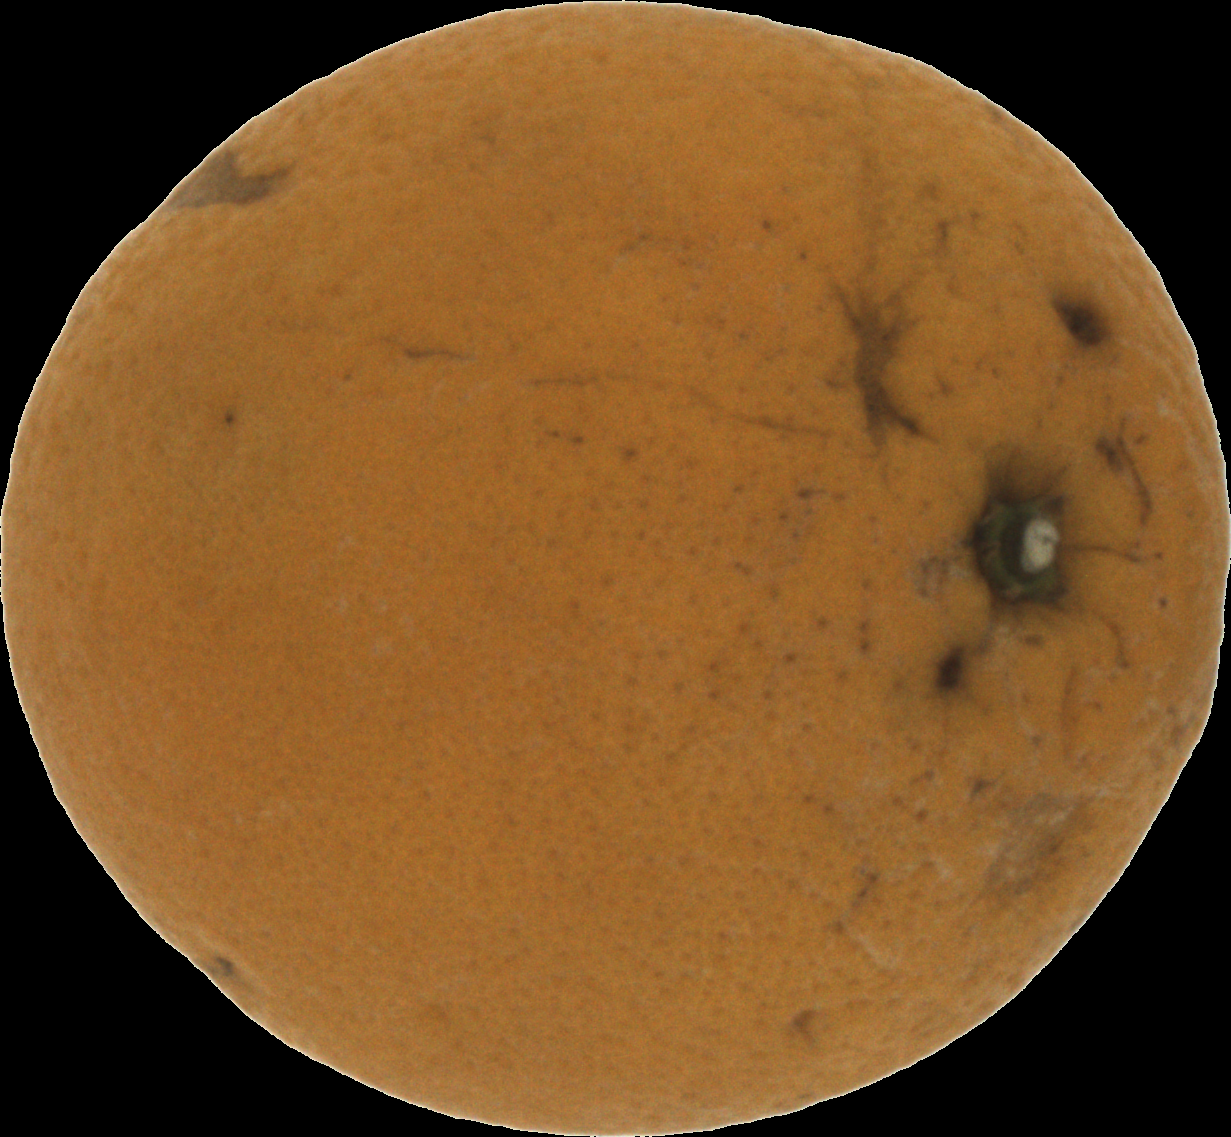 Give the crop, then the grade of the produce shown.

orange, bad
